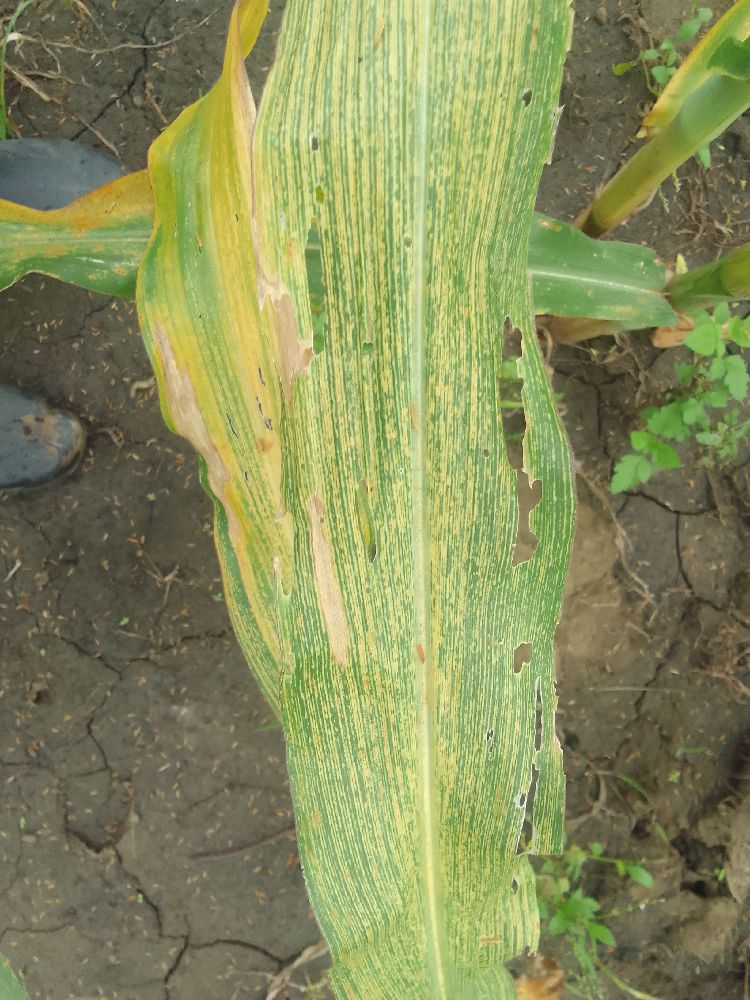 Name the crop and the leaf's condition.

maize, maize streak virus
